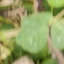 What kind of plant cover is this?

unstructured weed
